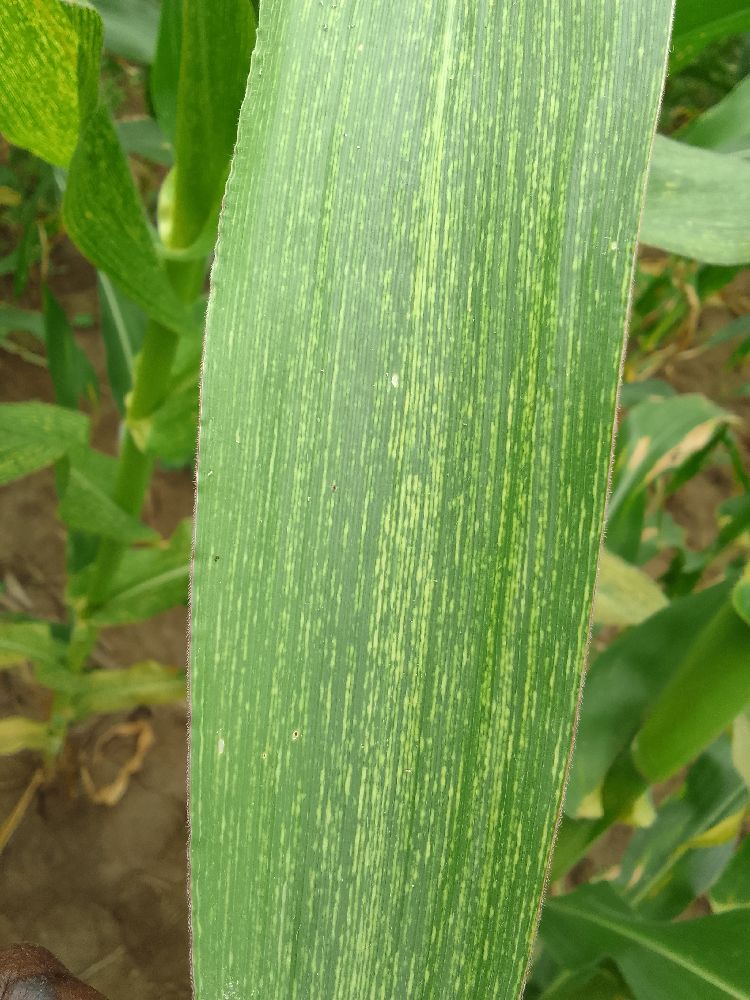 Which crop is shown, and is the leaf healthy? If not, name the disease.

common bean, healthy
